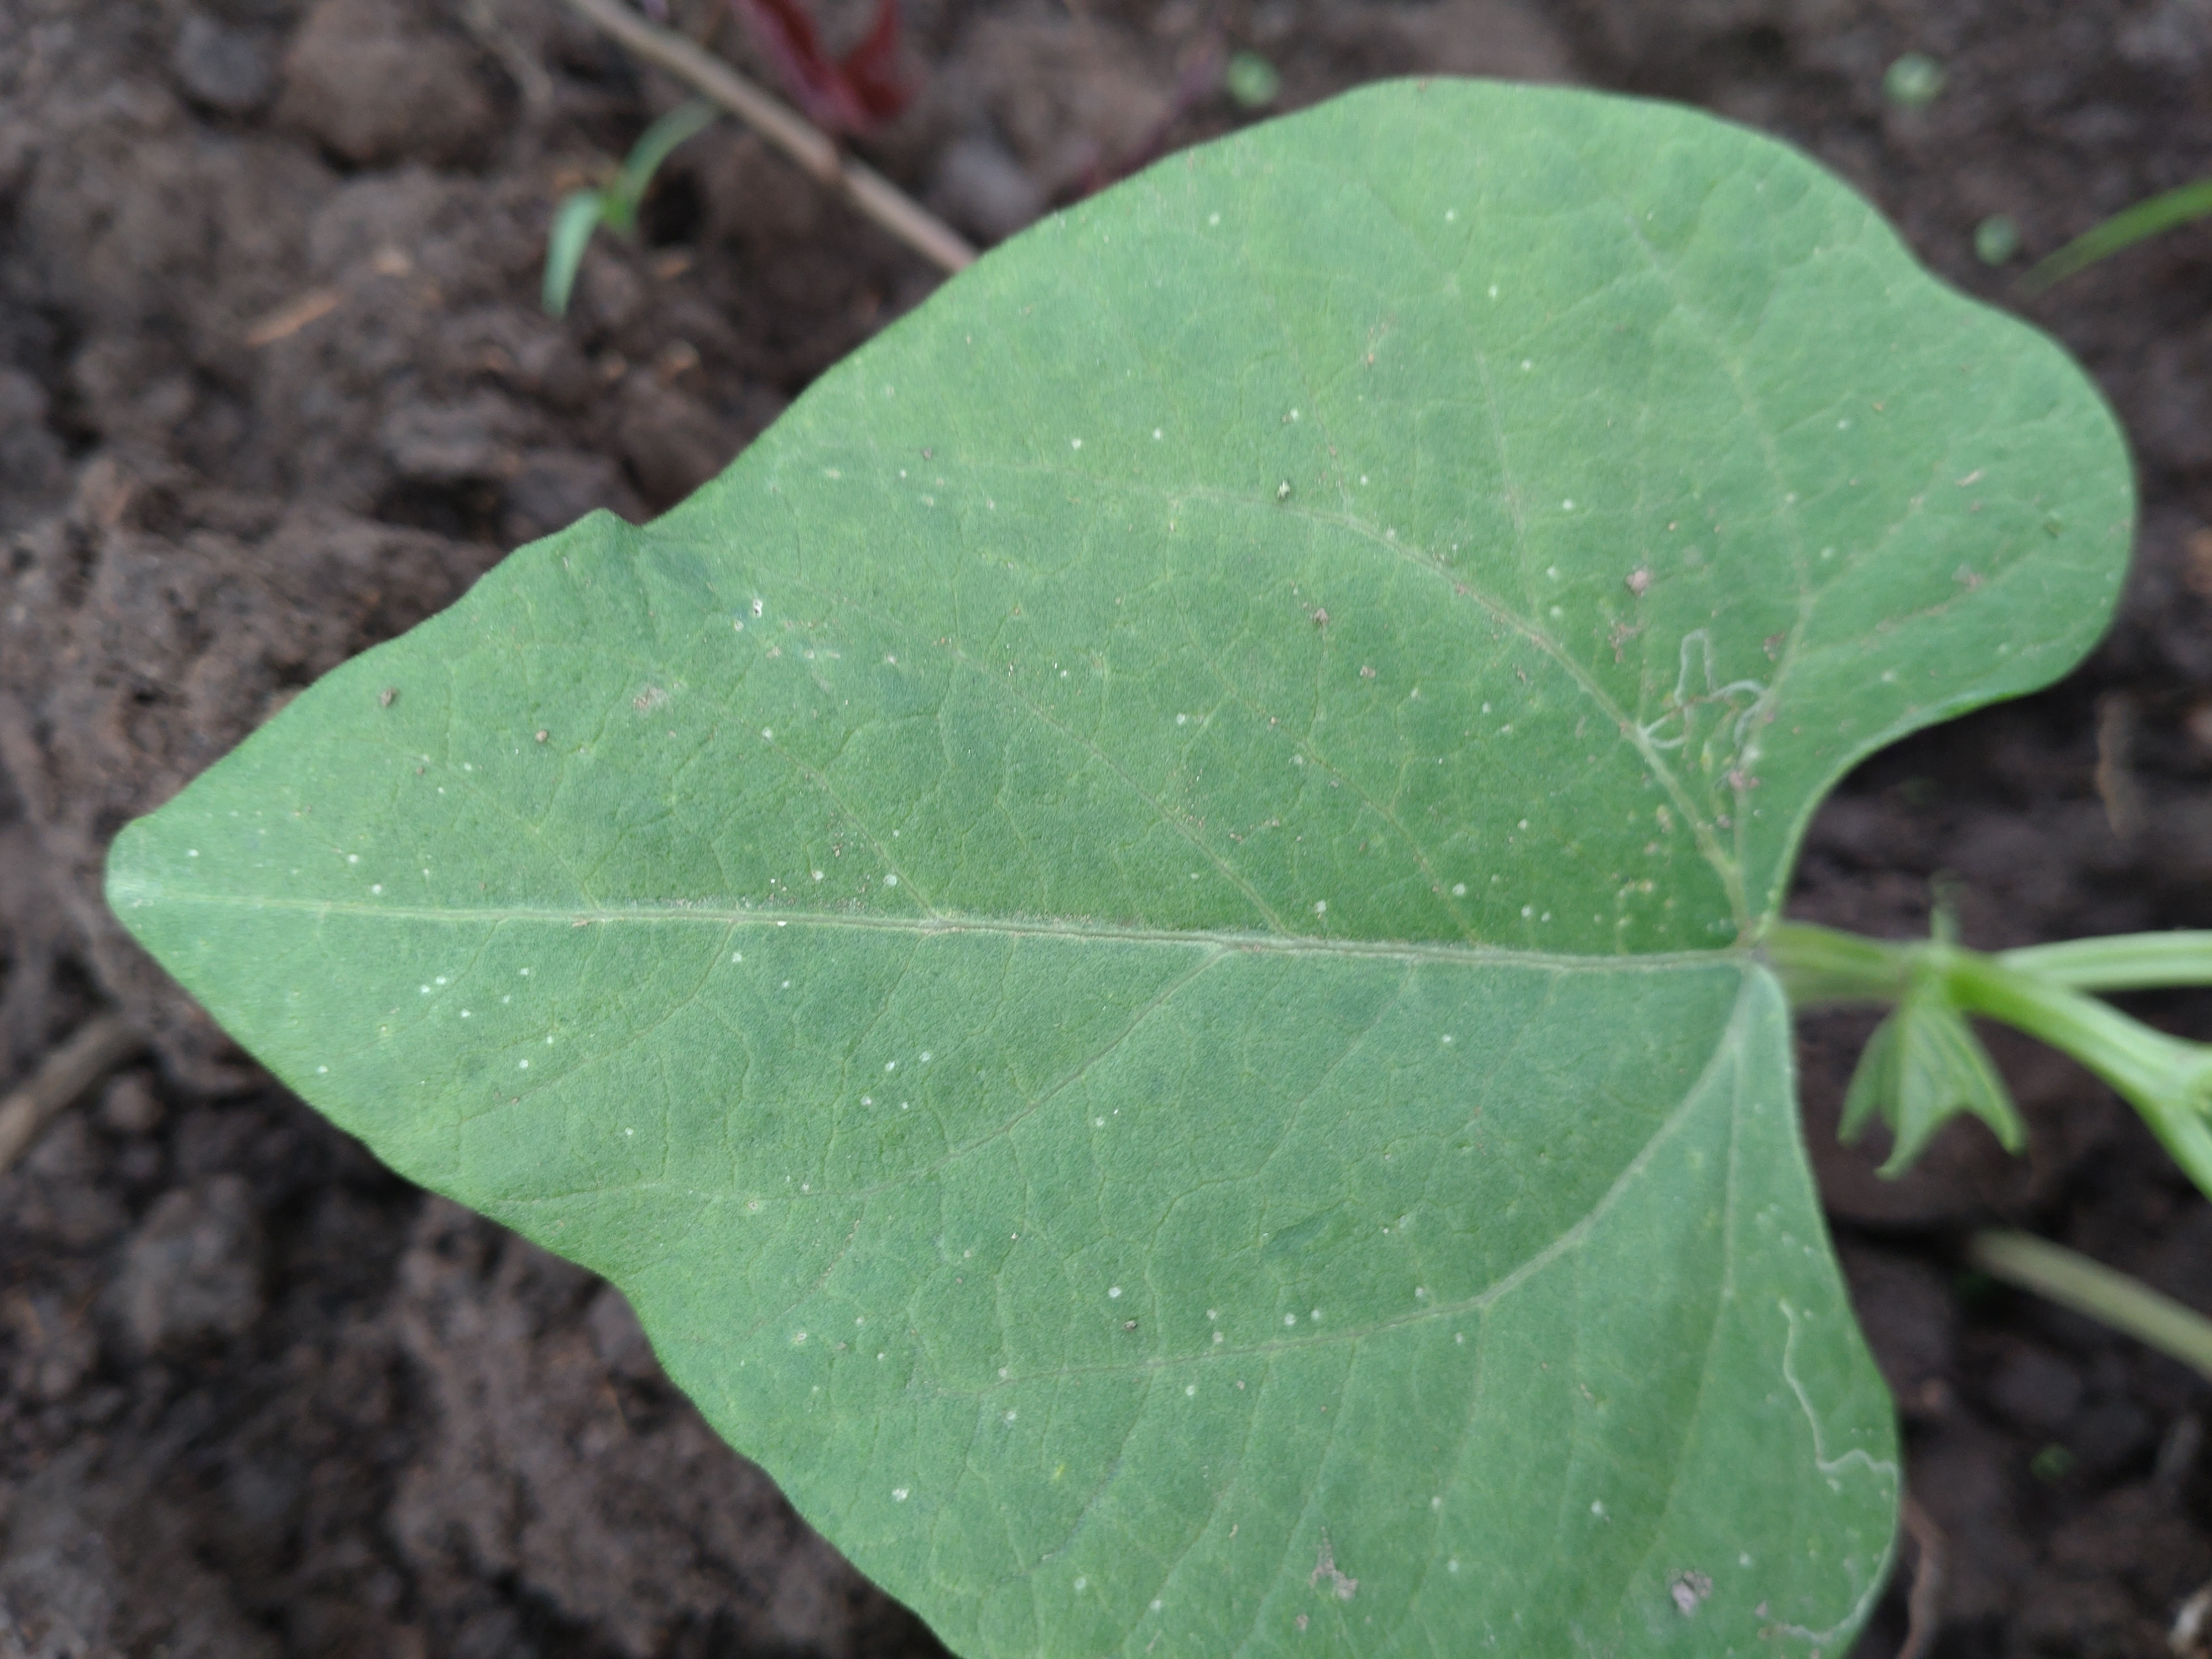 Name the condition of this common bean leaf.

healthy
